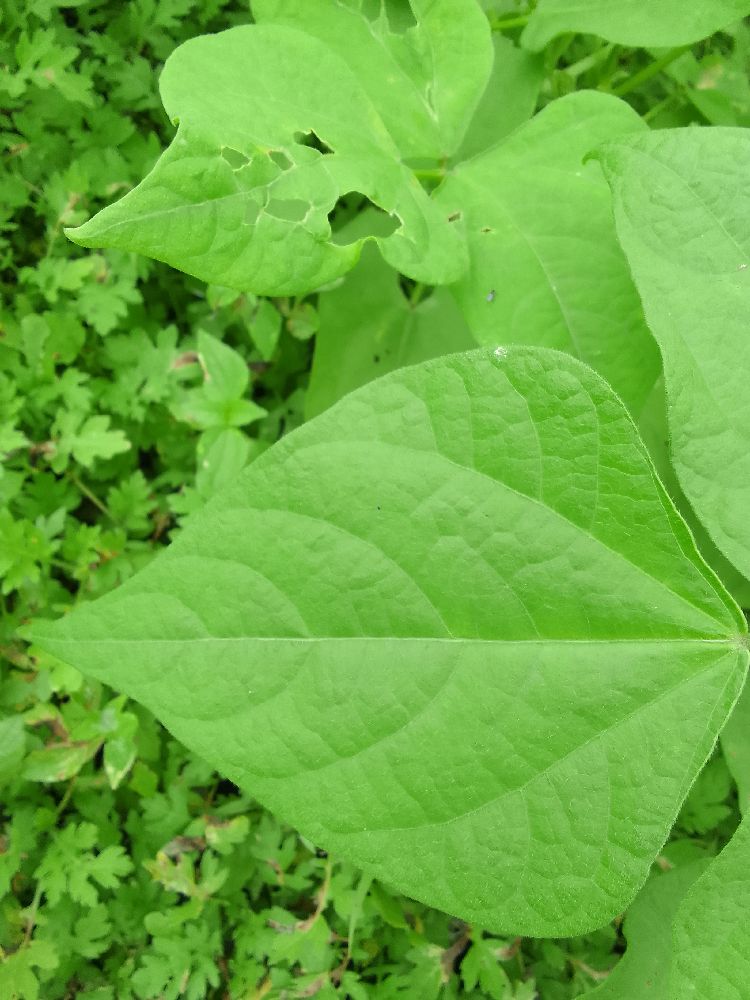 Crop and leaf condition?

common bean, healthy
